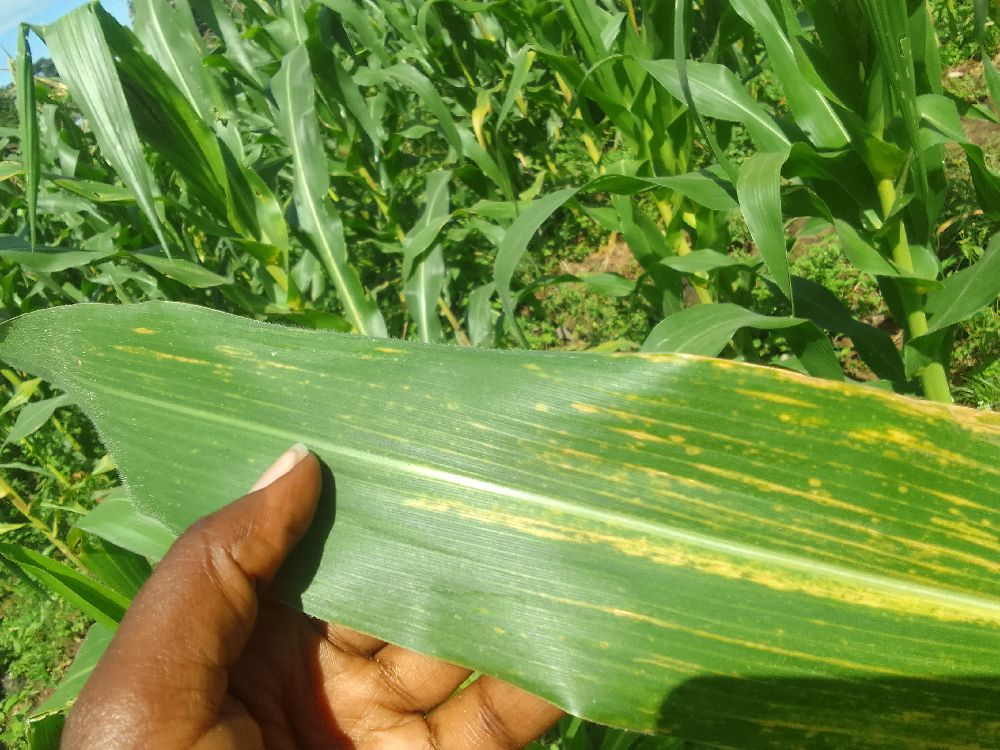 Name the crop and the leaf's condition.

maize, maize lethal necrosis
